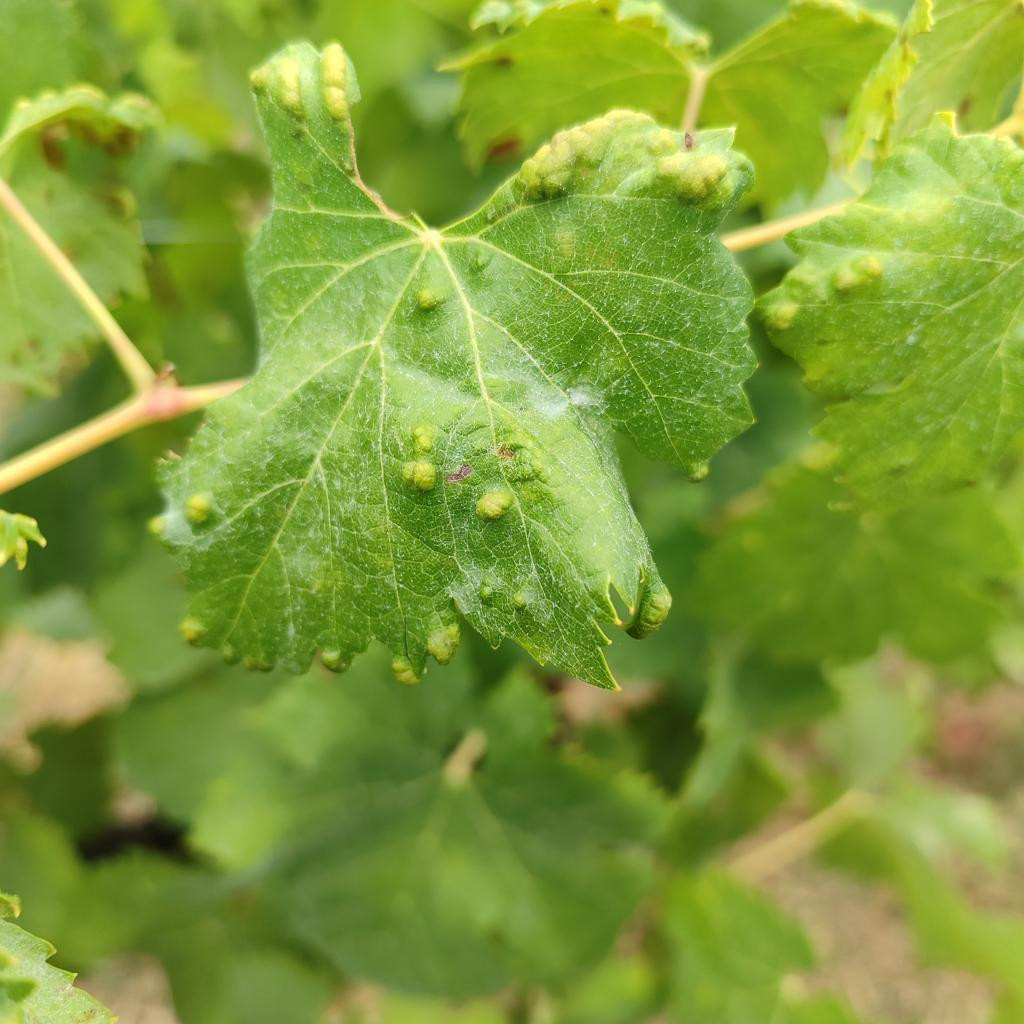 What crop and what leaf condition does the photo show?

grapevine, erineum mite
